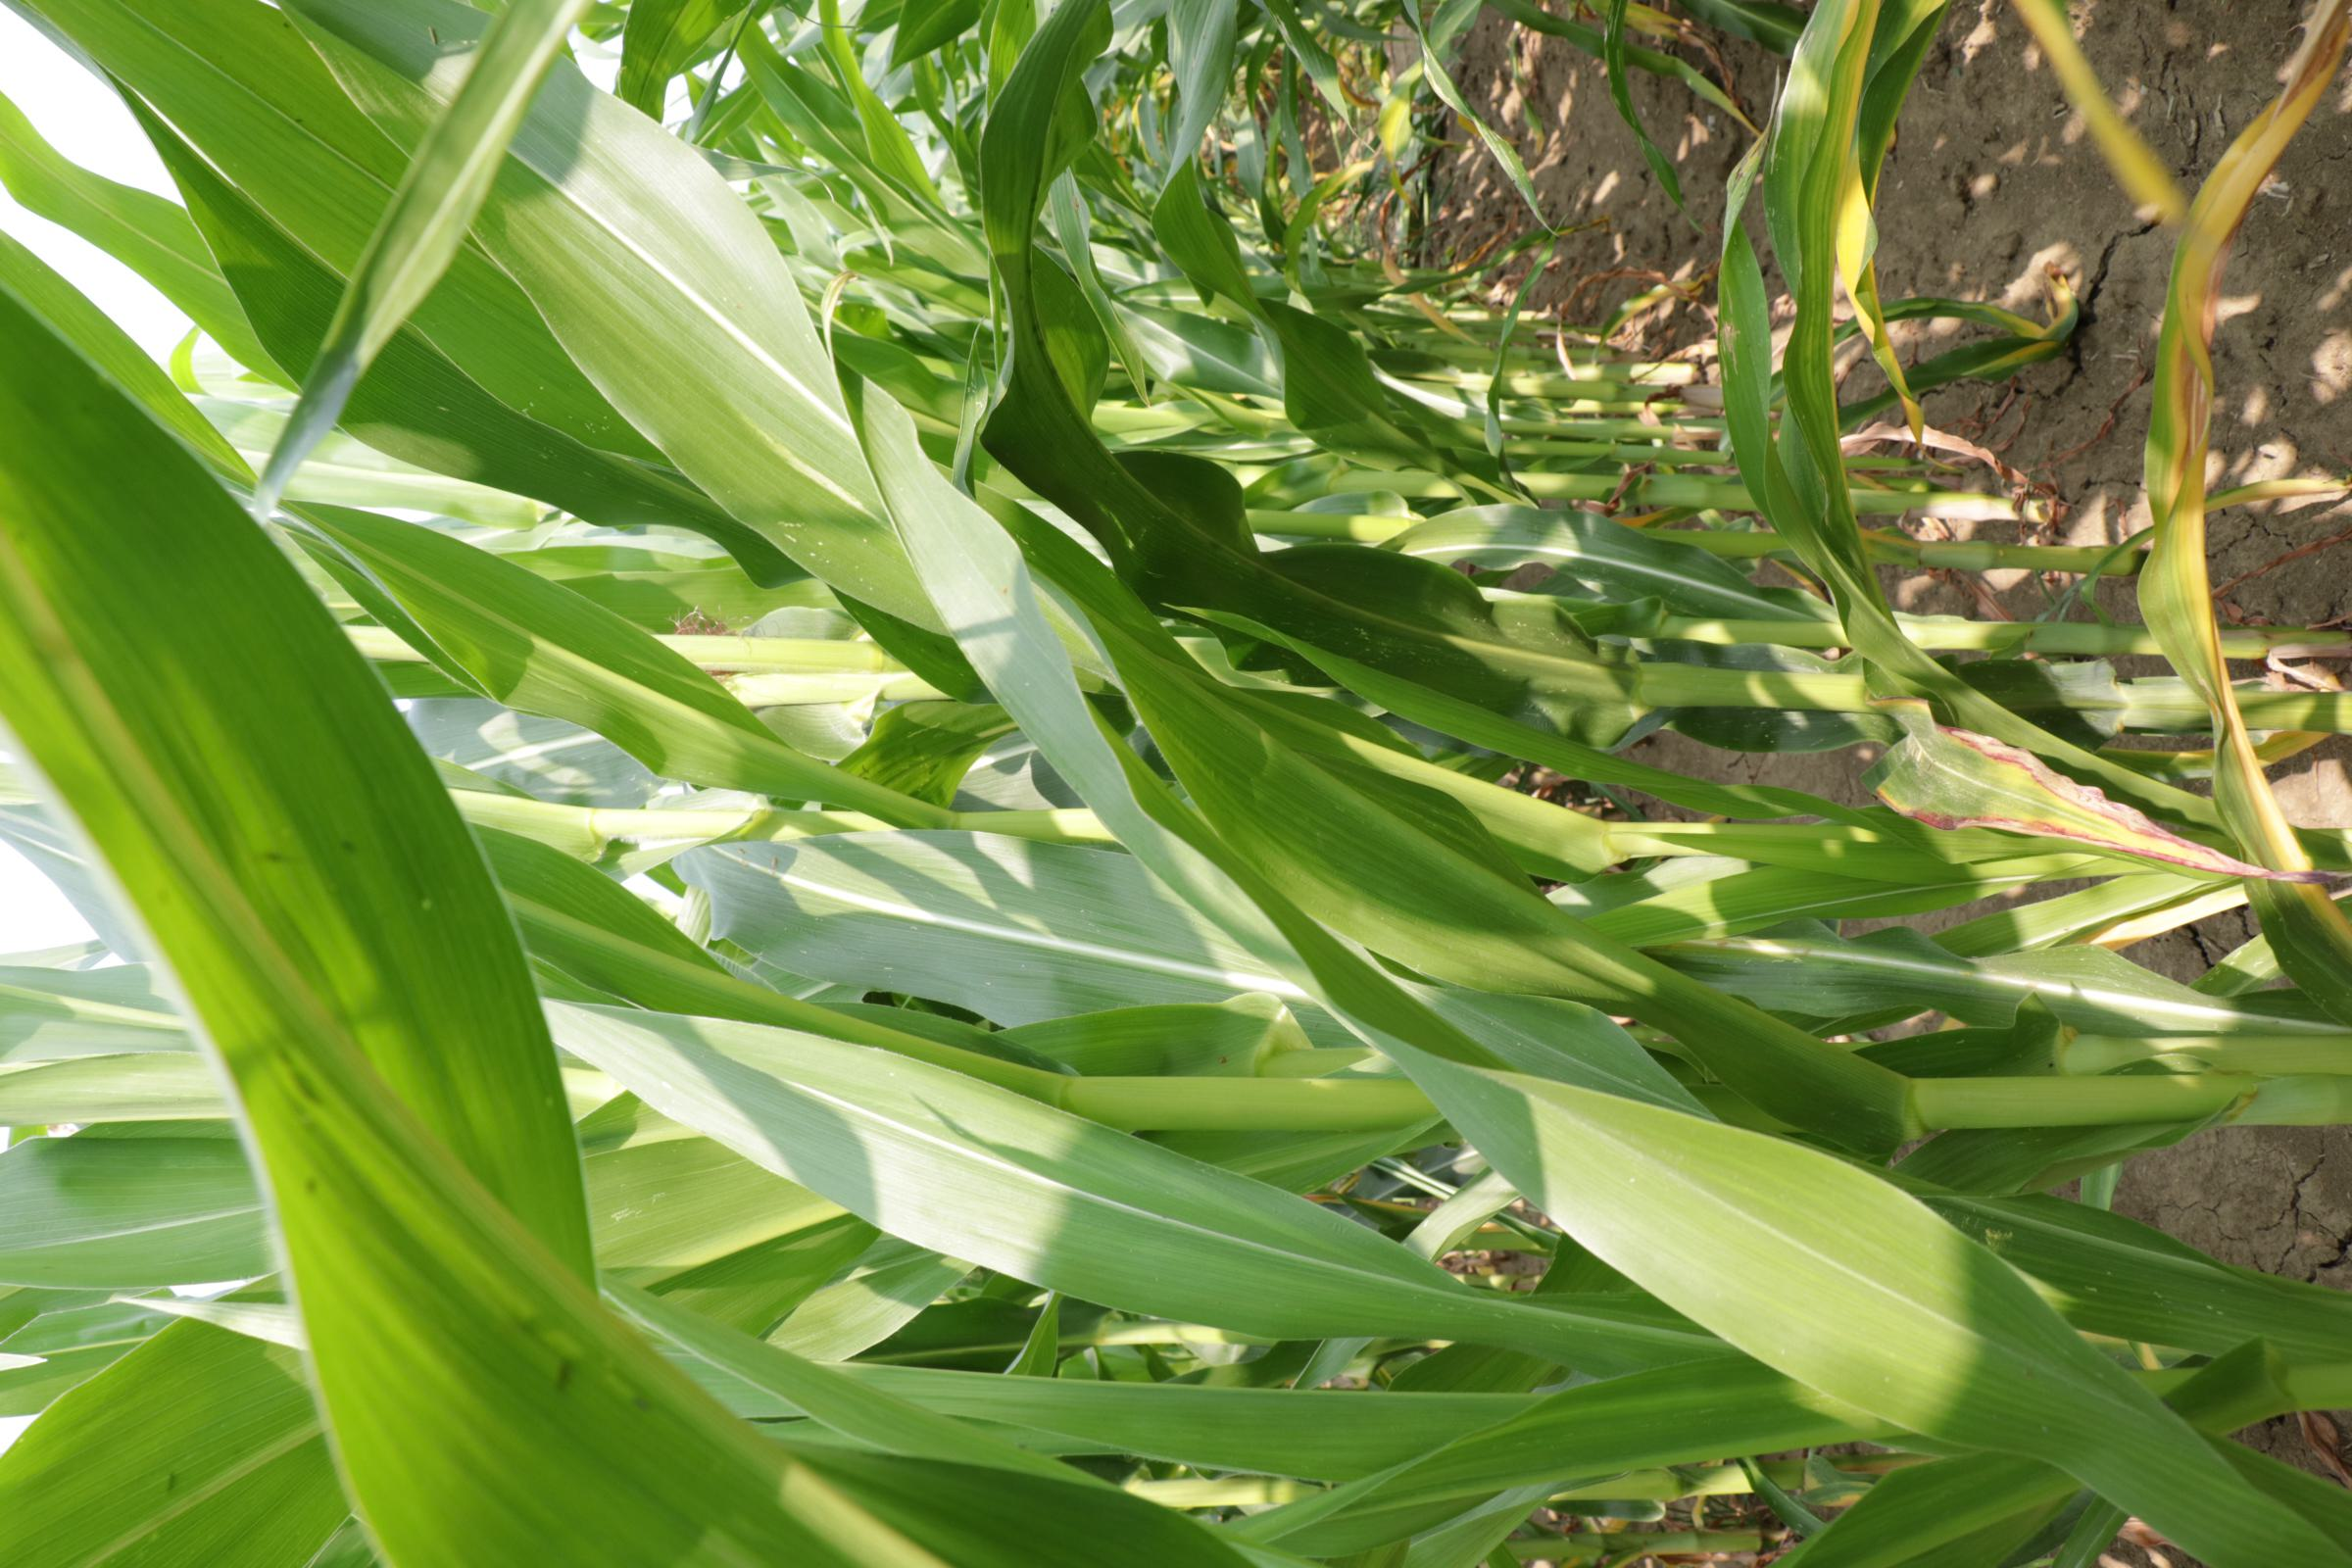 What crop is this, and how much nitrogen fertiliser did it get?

maize, full nitrogen fertilisation
